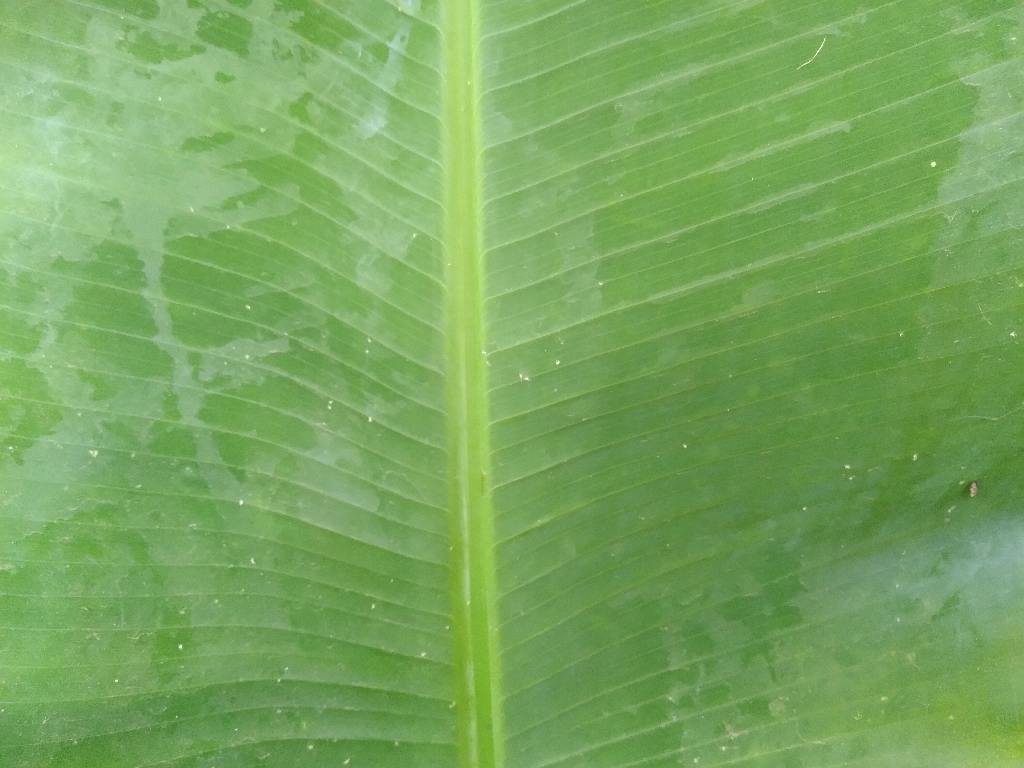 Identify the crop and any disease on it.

banana, healthy
